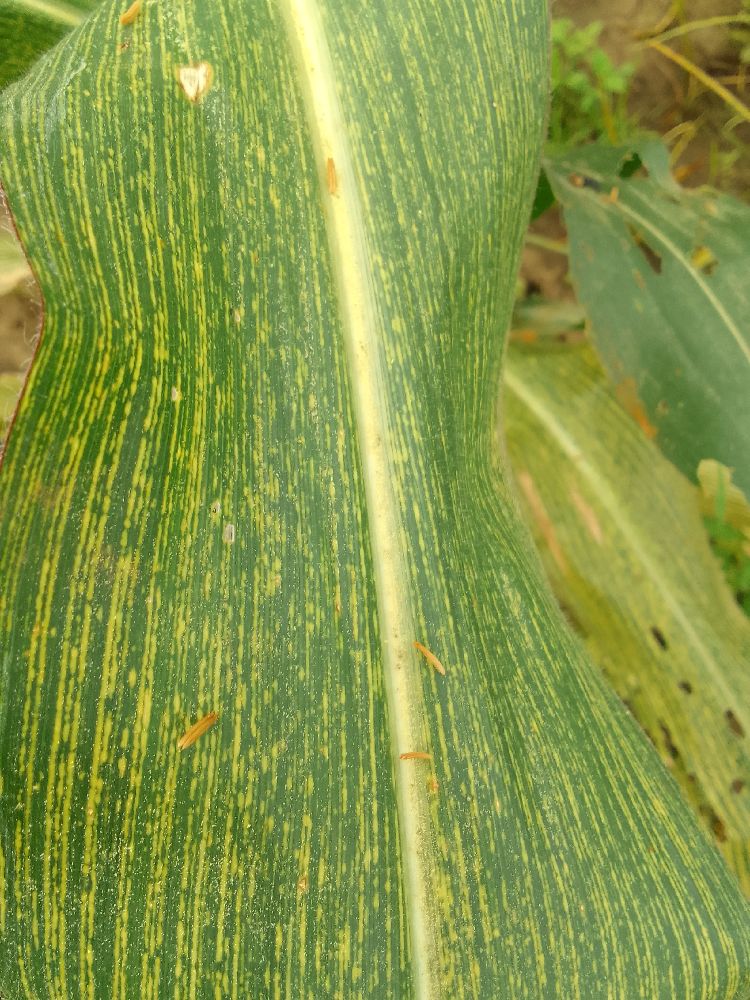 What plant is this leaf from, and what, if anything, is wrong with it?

maize, maize streak virus
